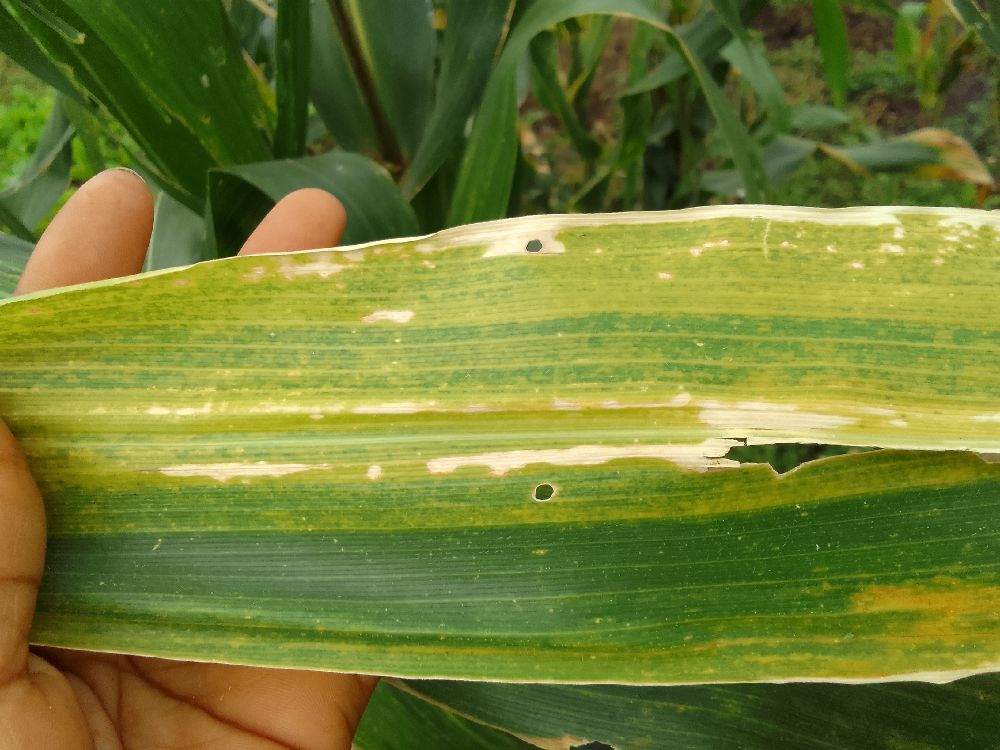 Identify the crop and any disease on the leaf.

maize, maize lethal necrosis
